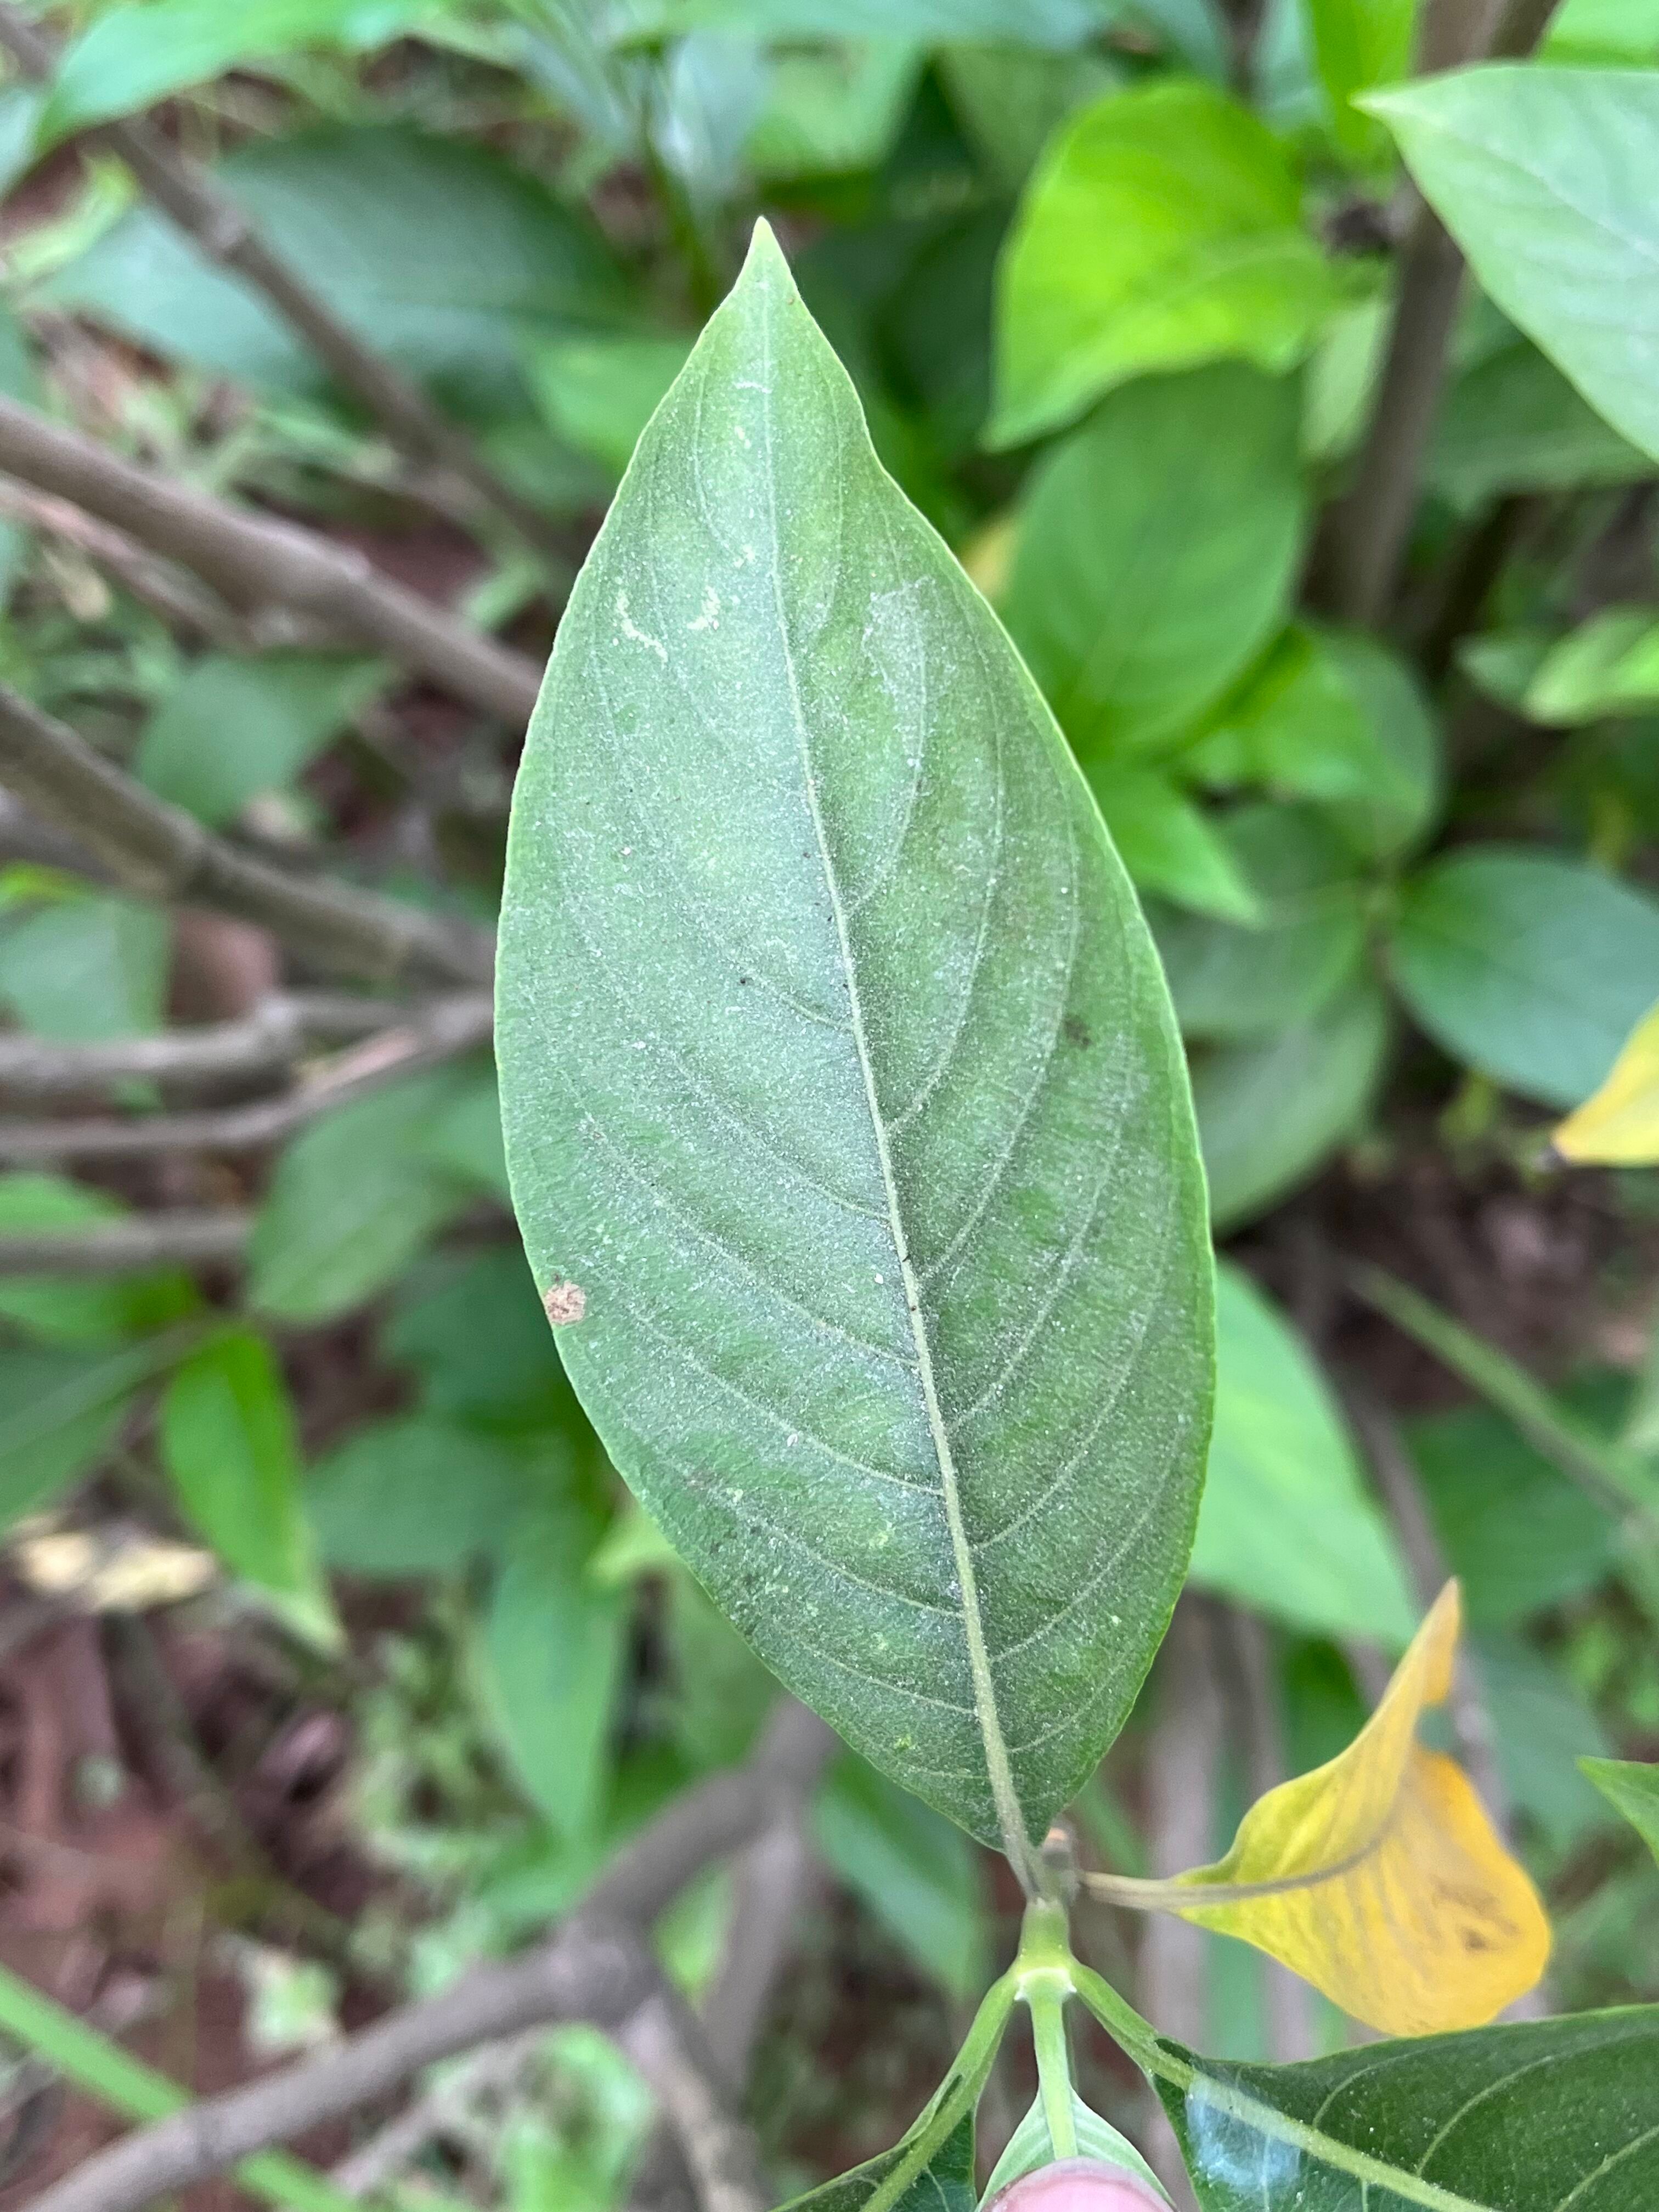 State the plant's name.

vasaka
